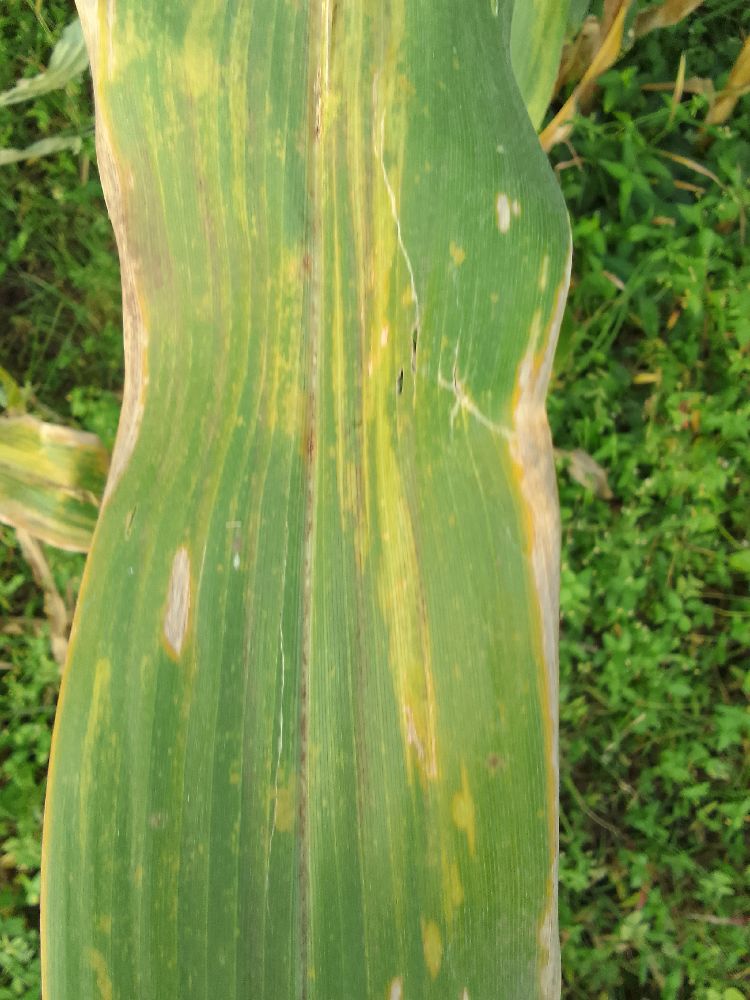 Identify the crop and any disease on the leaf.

maize, maize lethal necrosis
